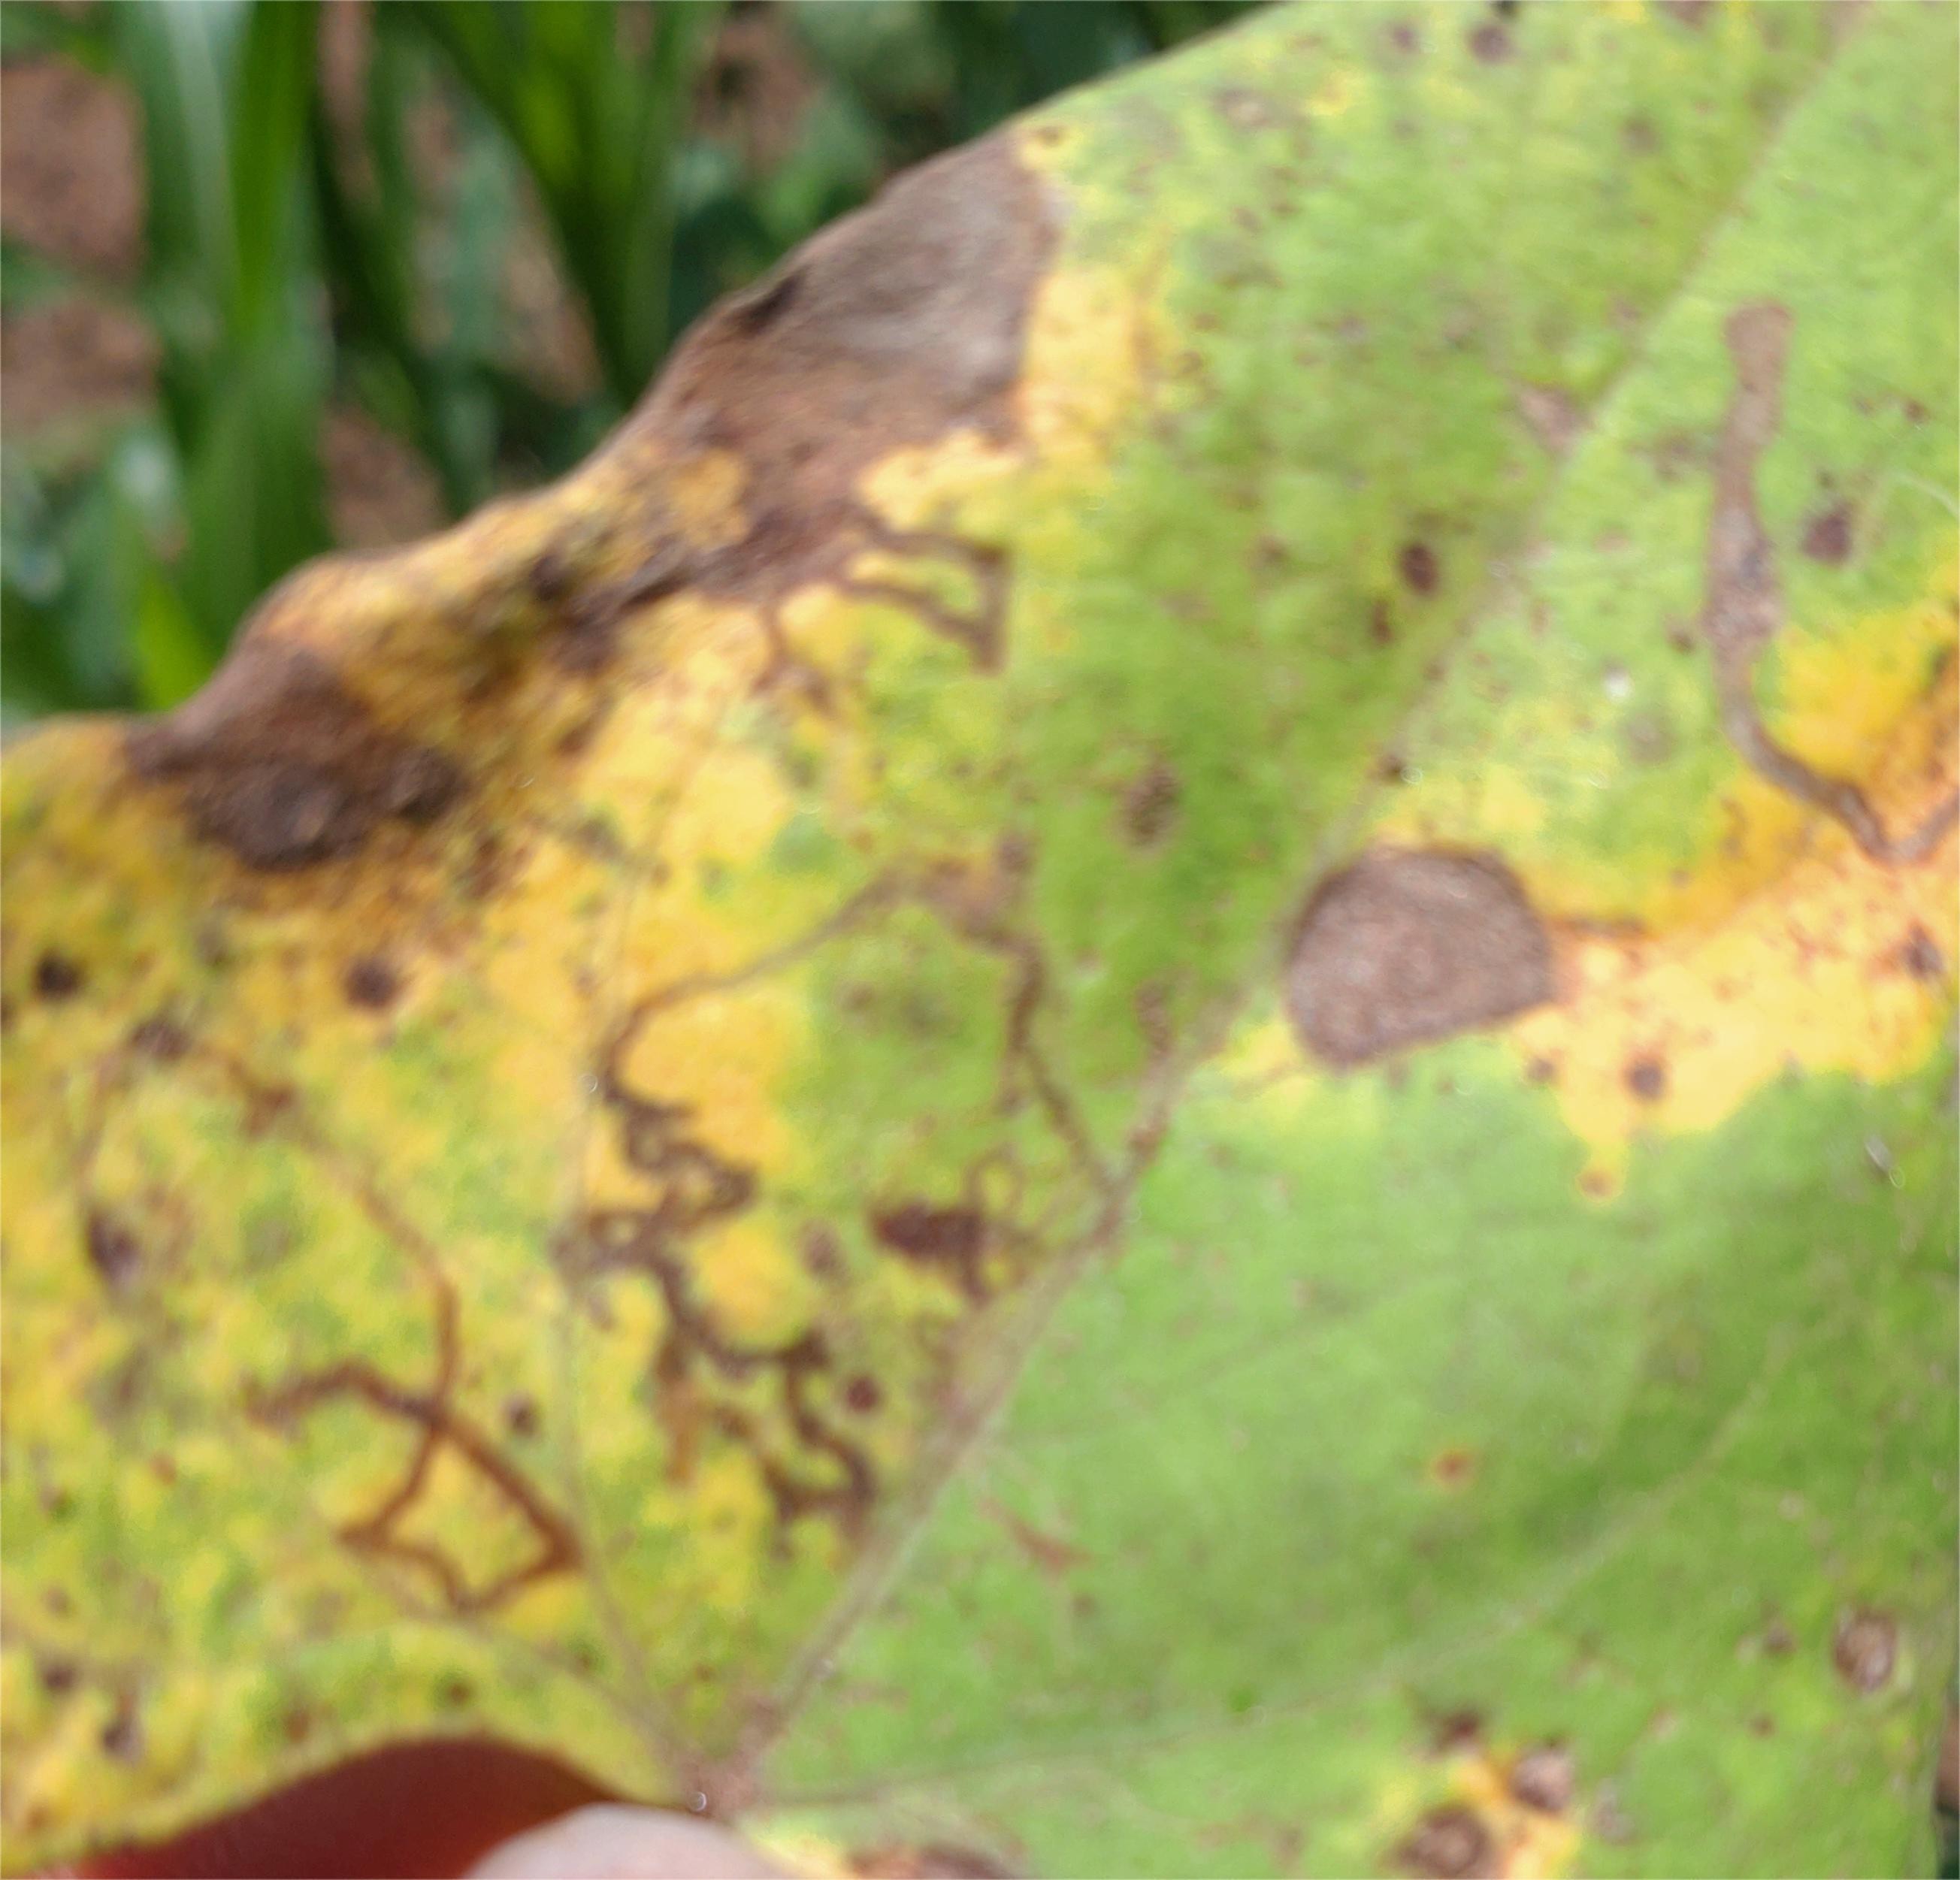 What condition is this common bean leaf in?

anthracnose
